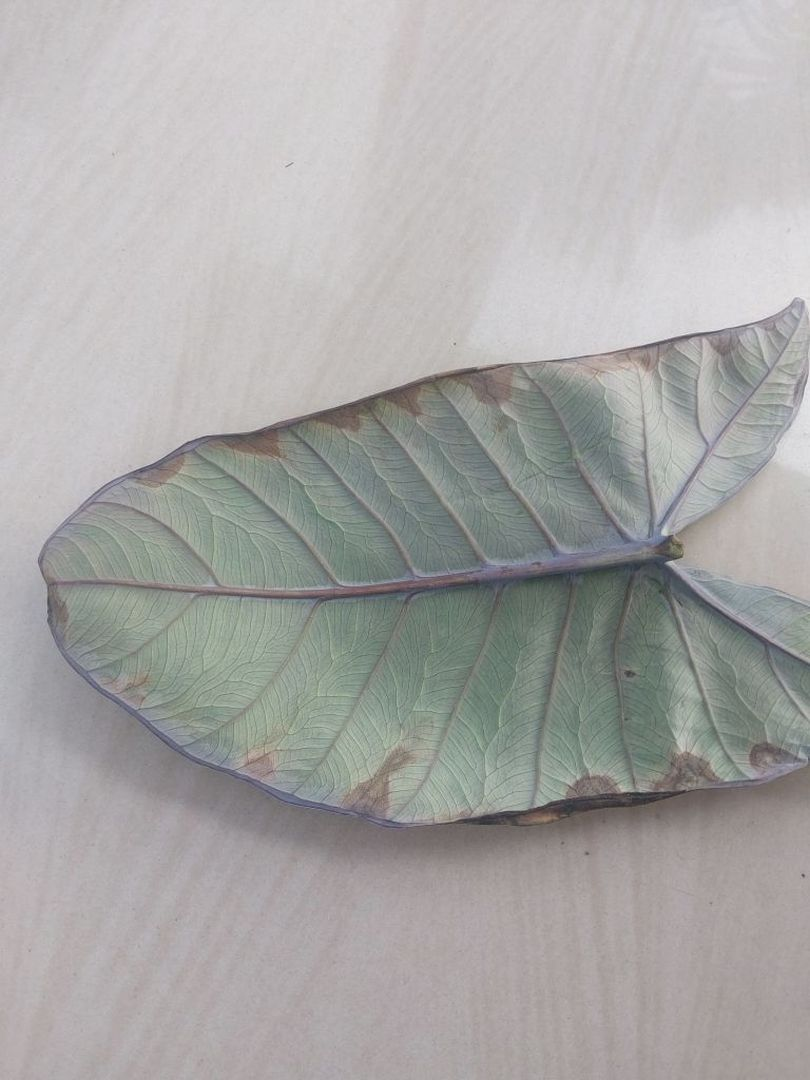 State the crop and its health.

taro, leaf blight
